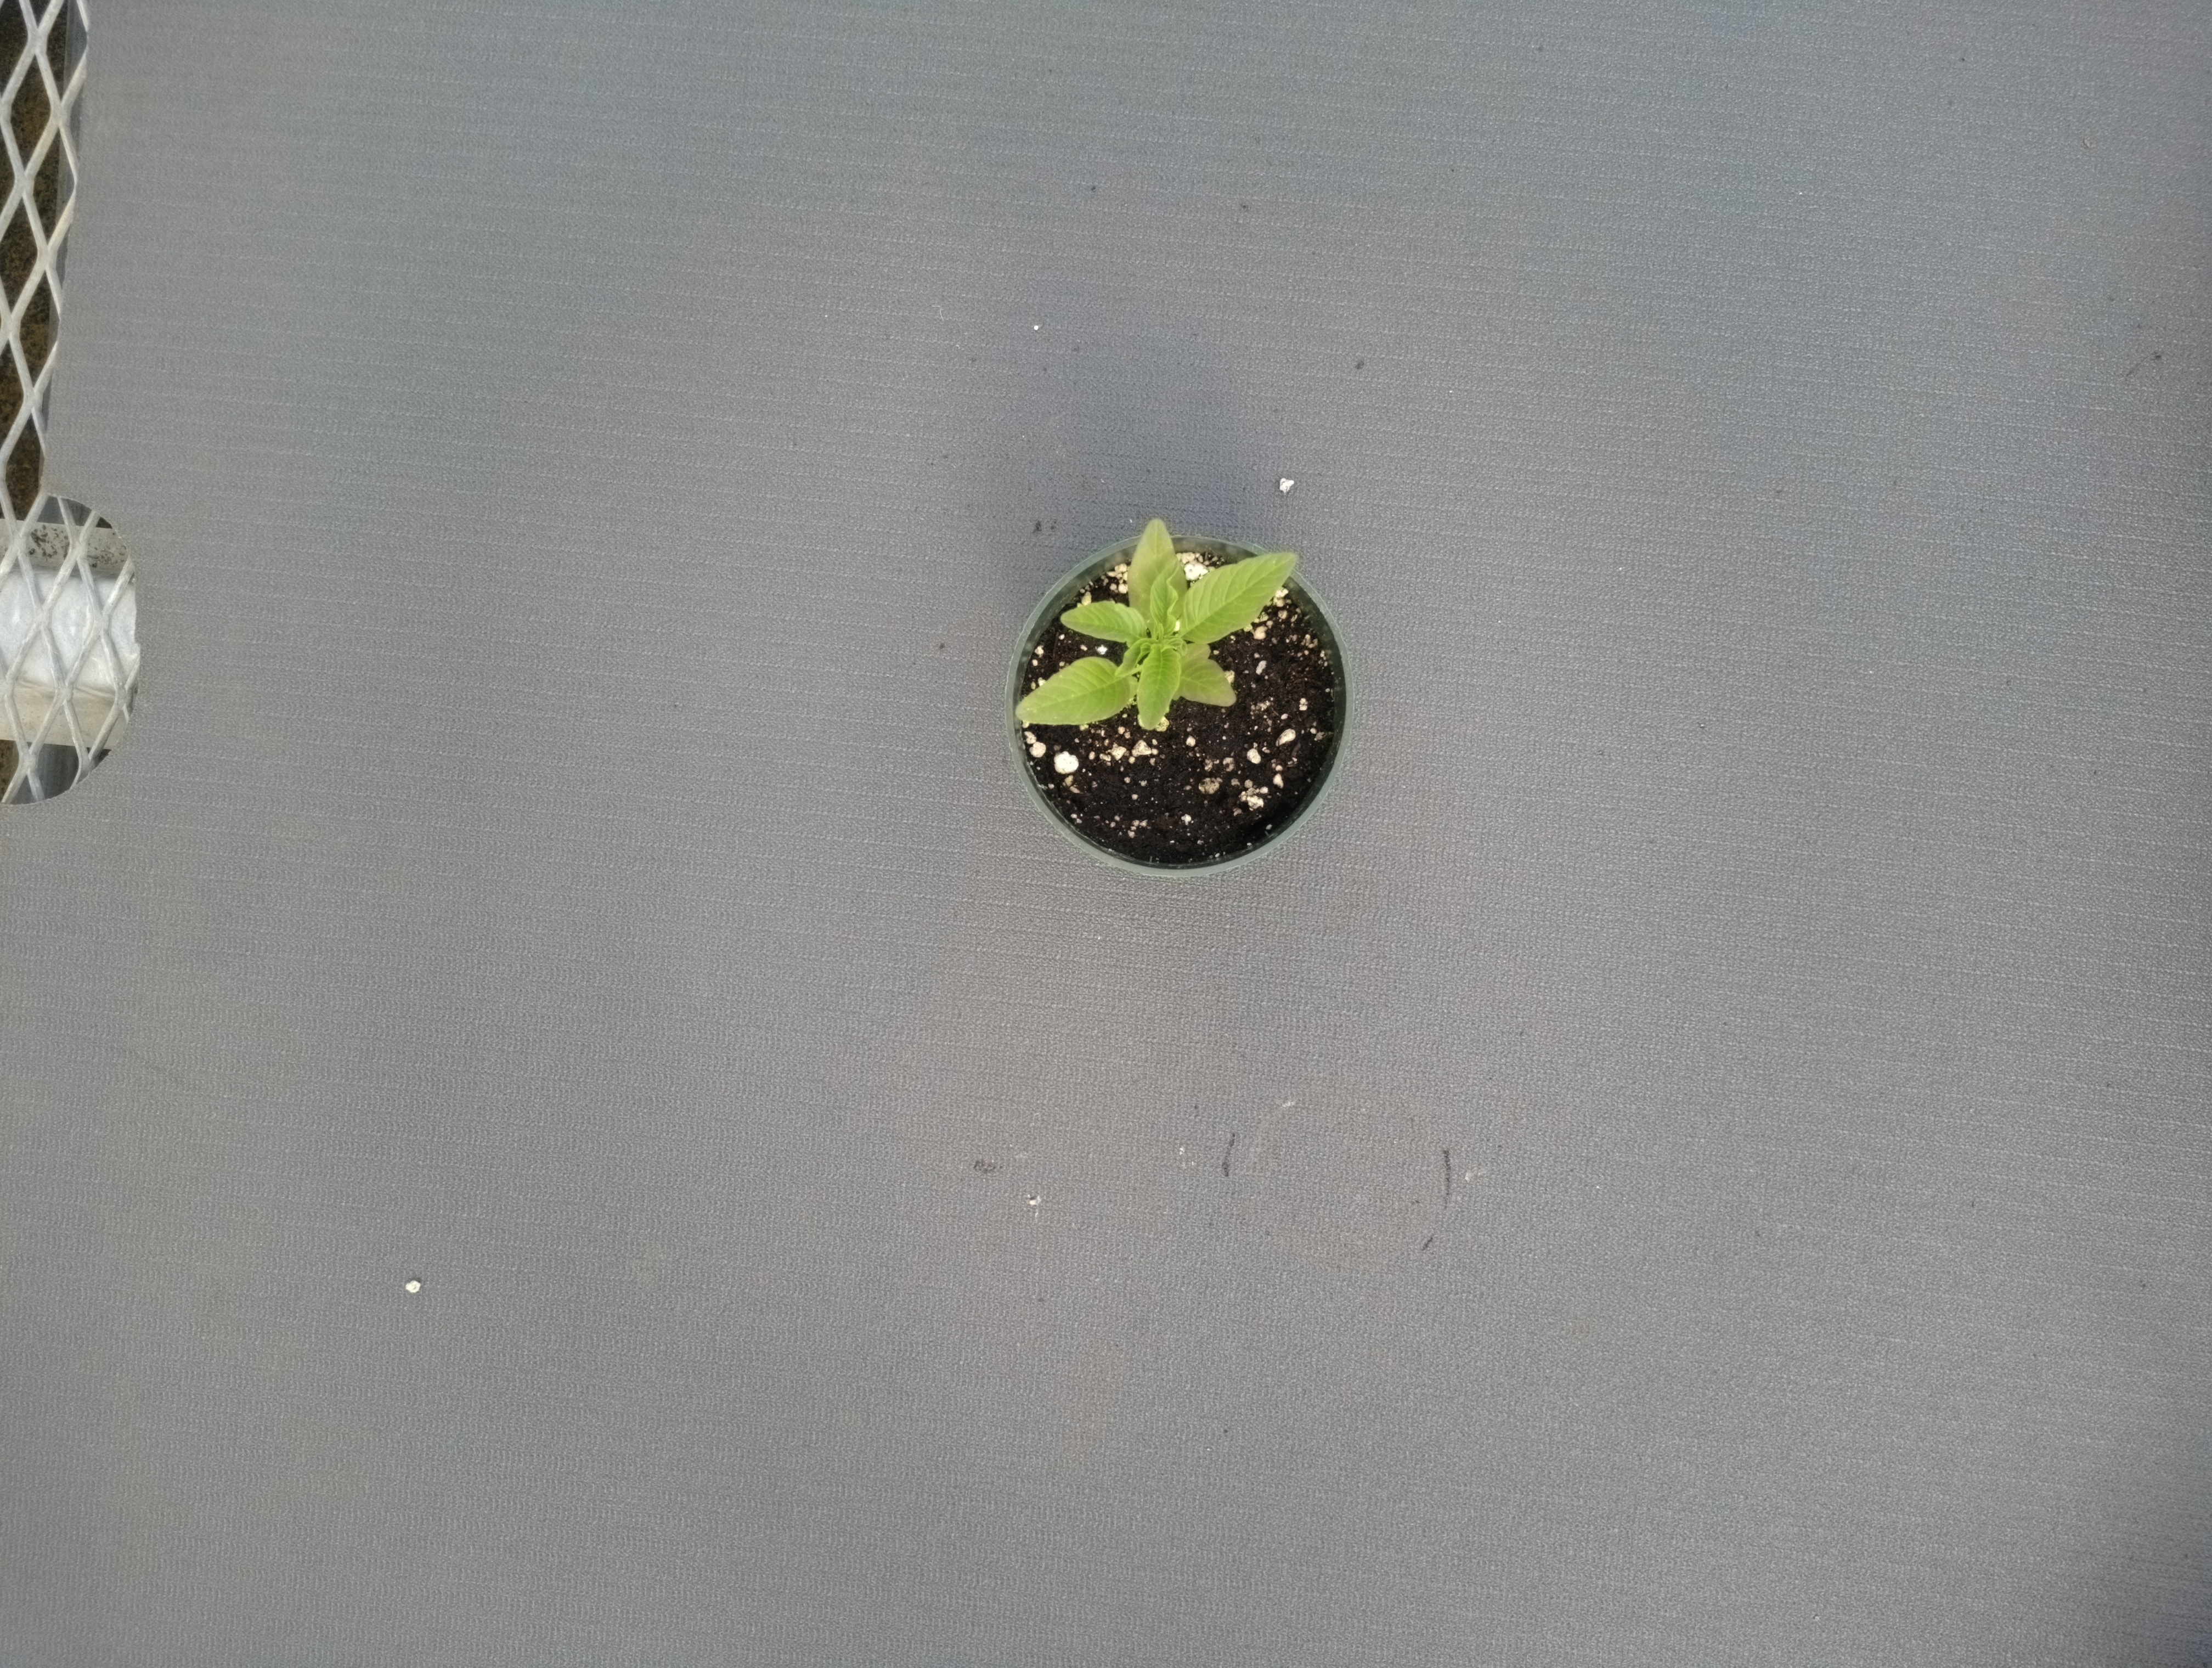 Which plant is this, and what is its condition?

waterhemp, healthy untreated
